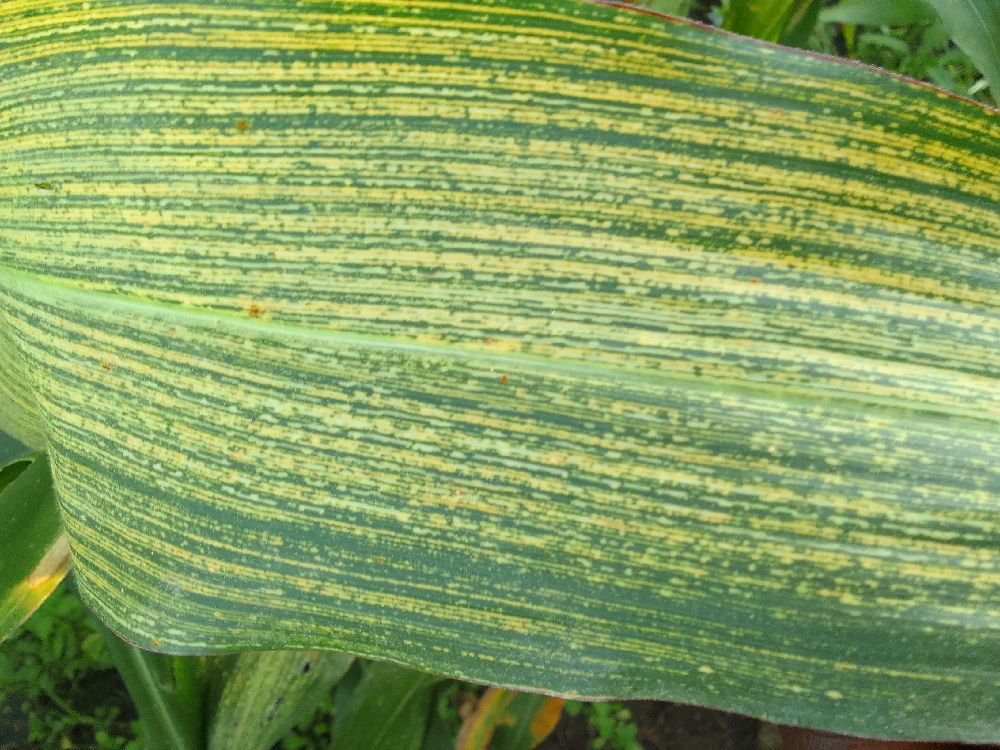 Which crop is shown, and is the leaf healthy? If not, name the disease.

maize, maize streak virus
